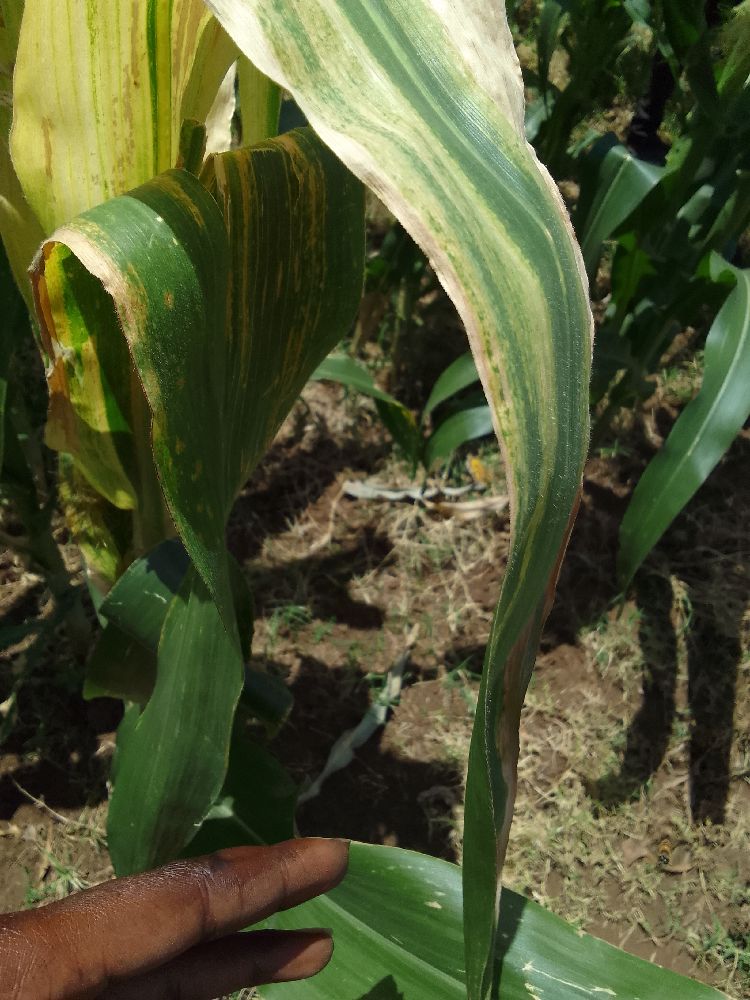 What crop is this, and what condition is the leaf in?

maize, maize lethal necrosis
